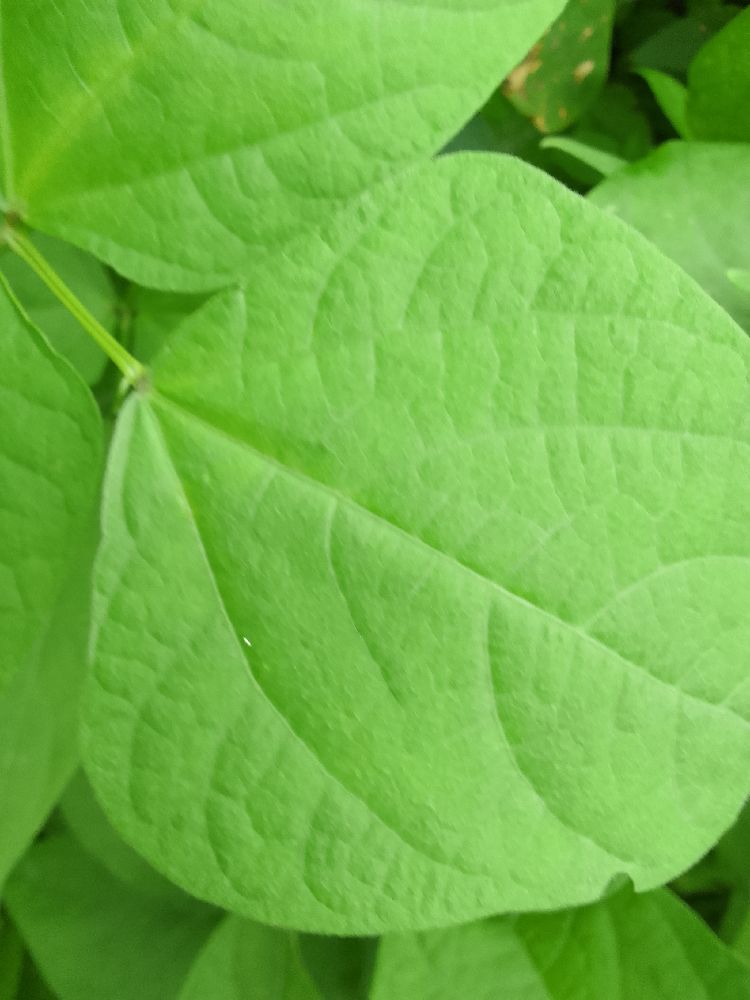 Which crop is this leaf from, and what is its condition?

common bean, healthy
